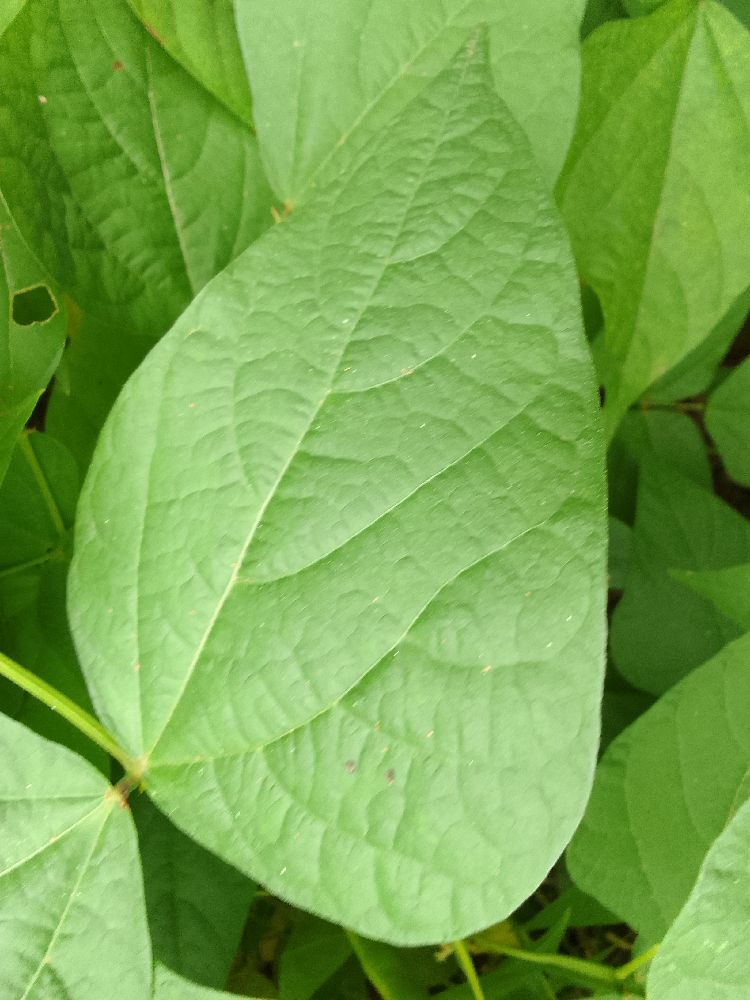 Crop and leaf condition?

common bean, healthy
